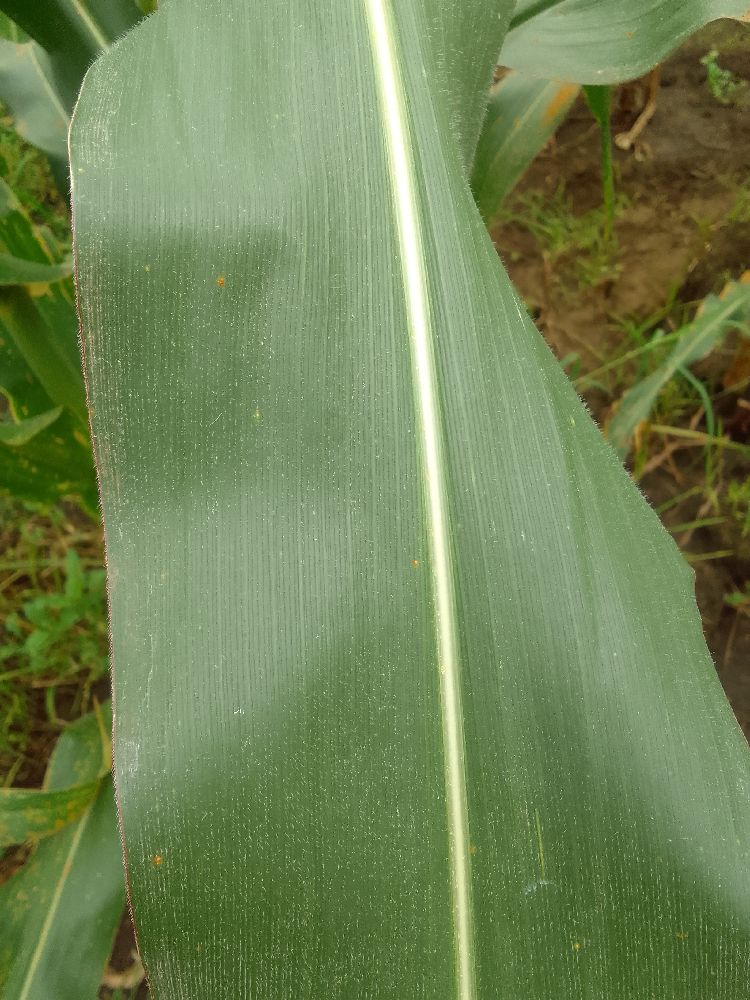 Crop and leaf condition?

maize, healthy
